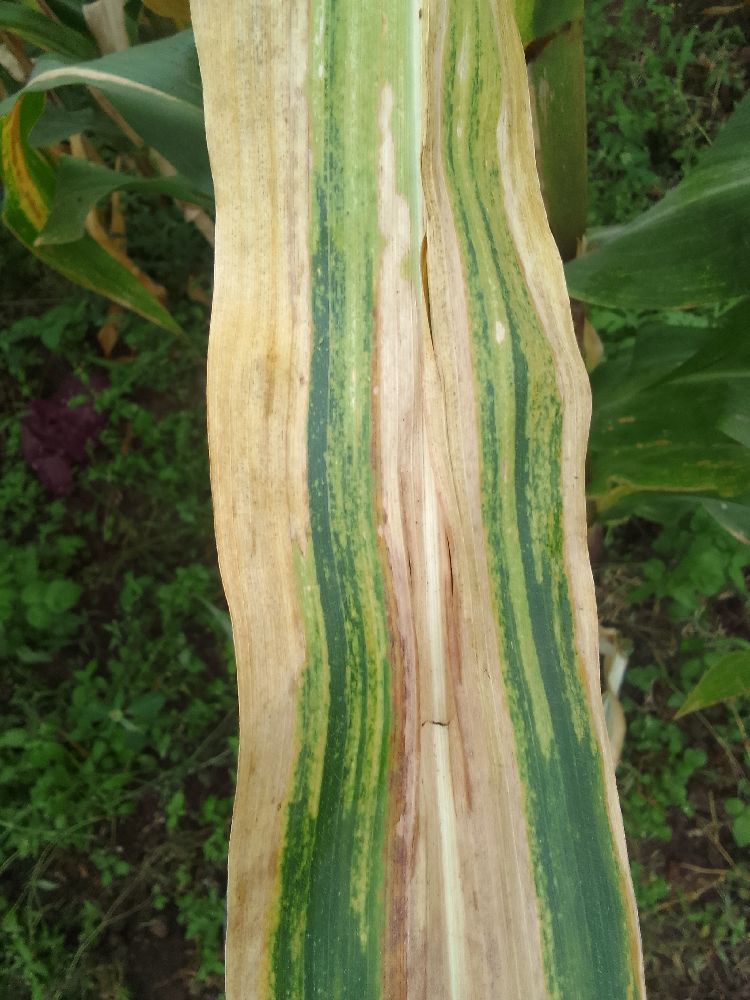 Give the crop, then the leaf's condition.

maize, maize lethal necrosis
